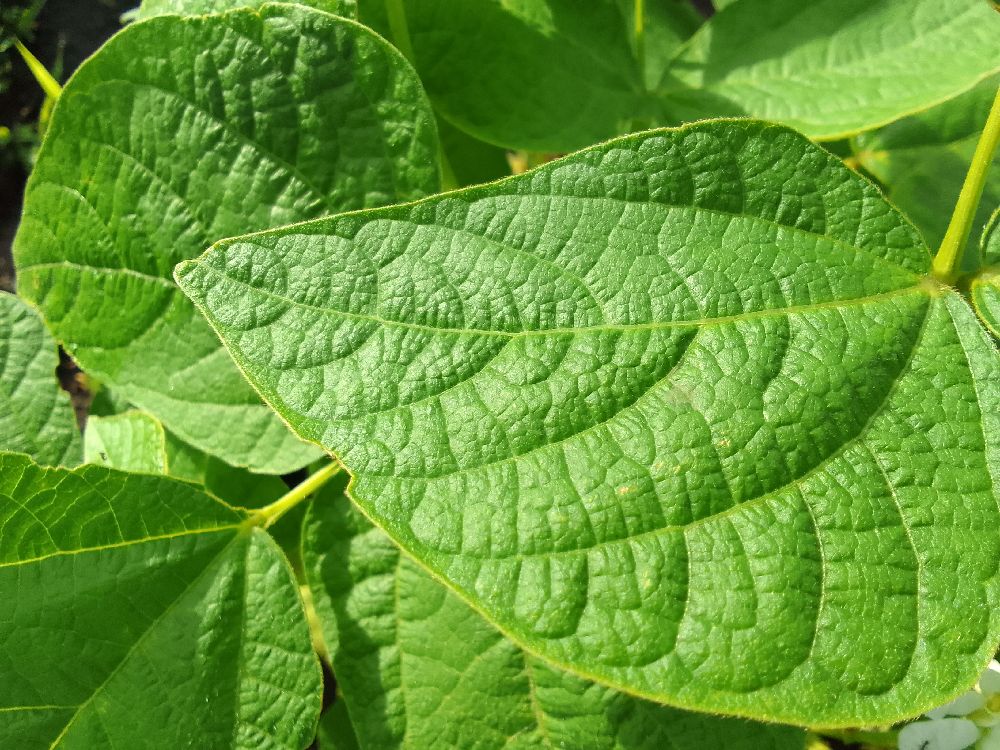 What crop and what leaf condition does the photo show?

common bean, healthy
